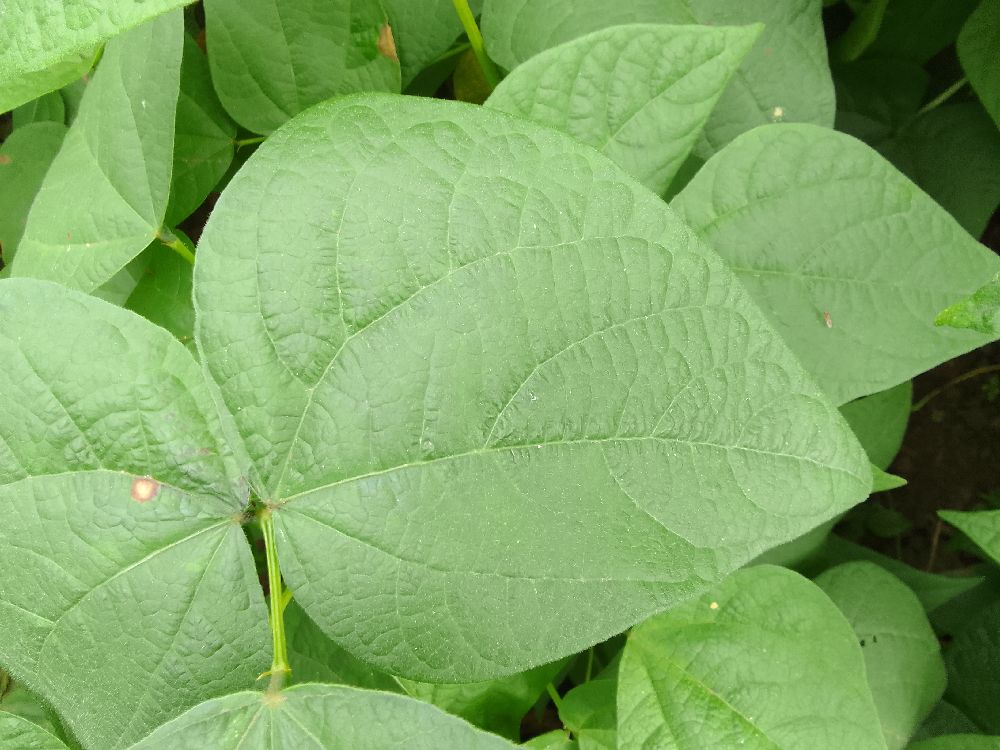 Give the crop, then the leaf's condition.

common bean, healthy
